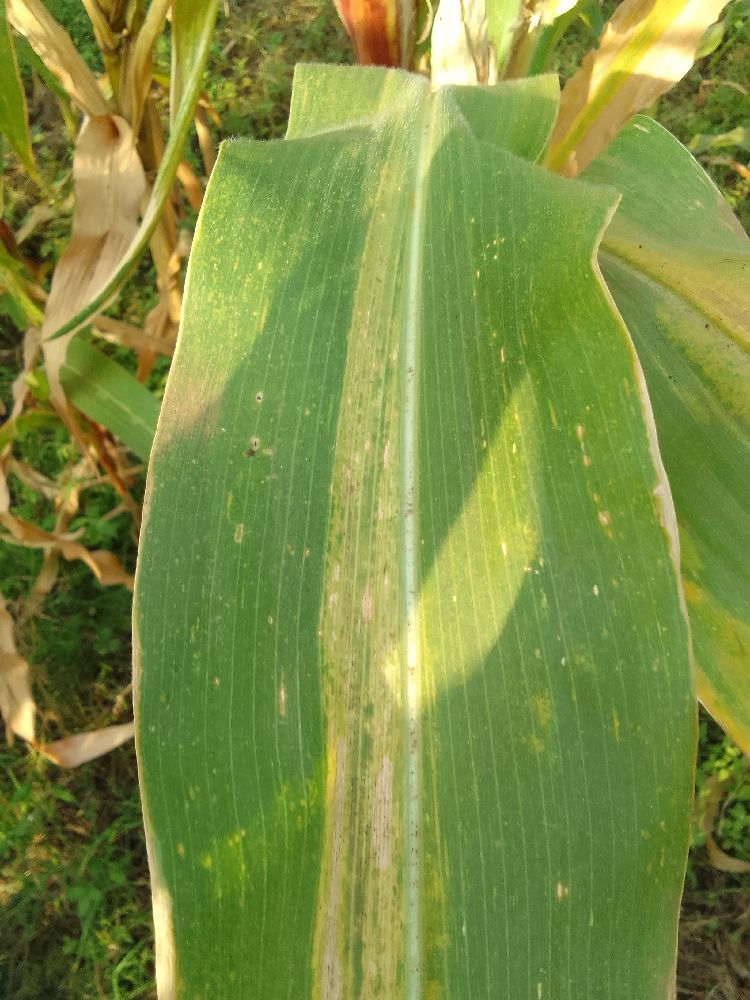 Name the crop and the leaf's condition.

maize, maize lethal necrosis
